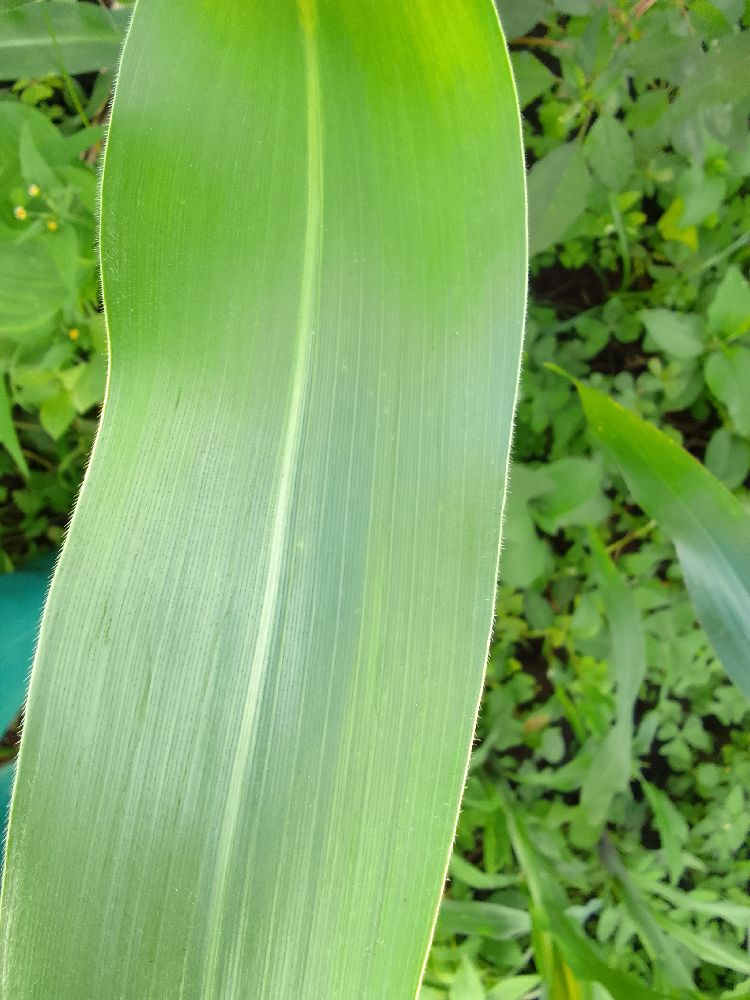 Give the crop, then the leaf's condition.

maize, healthy
